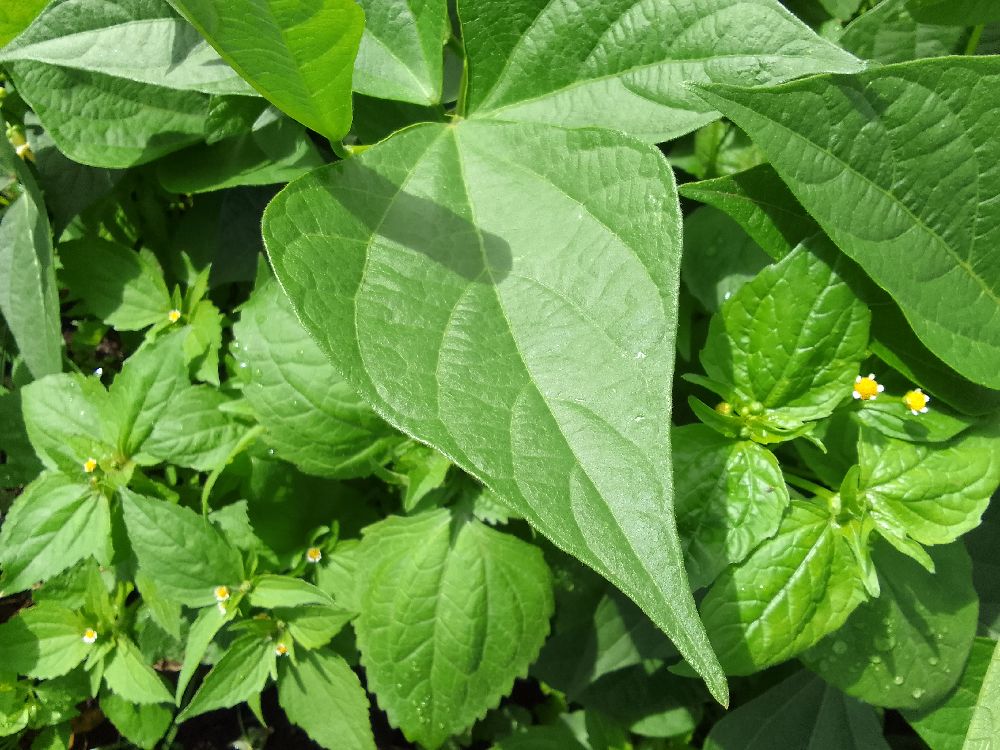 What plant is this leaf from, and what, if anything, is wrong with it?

common bean, healthy
